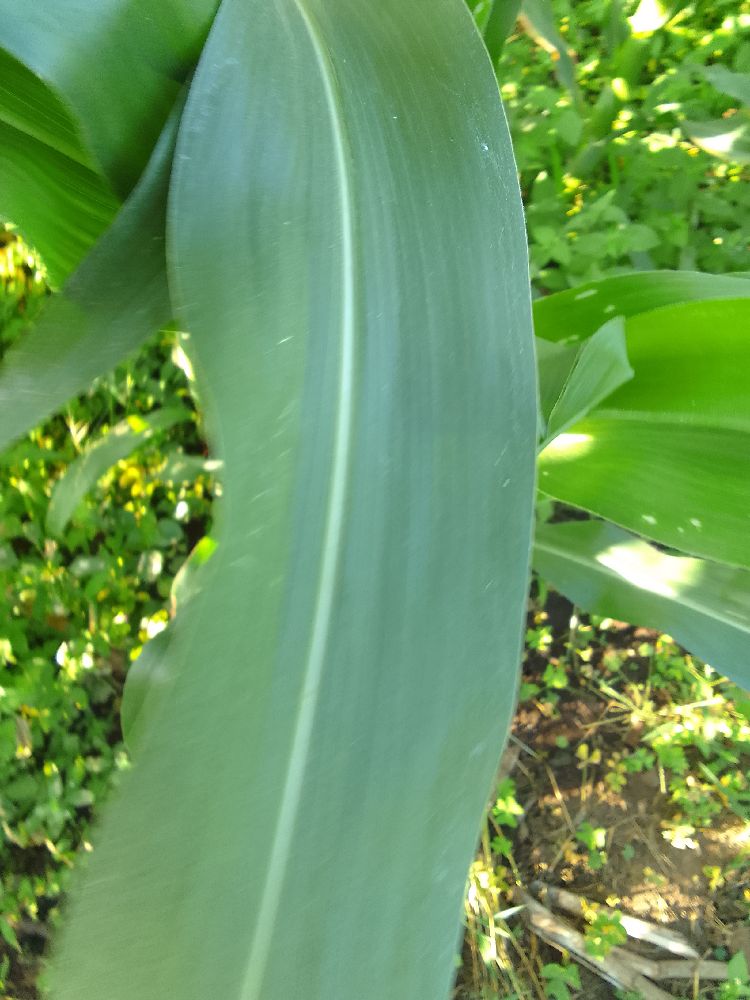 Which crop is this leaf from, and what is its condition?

maize, healthy
